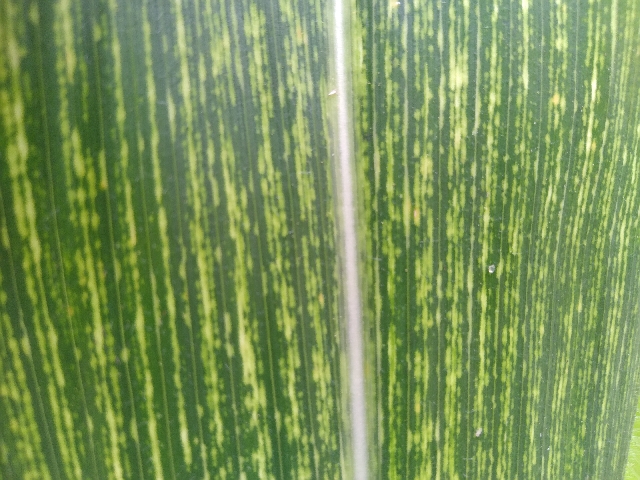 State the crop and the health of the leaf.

maize, maize streak virus
